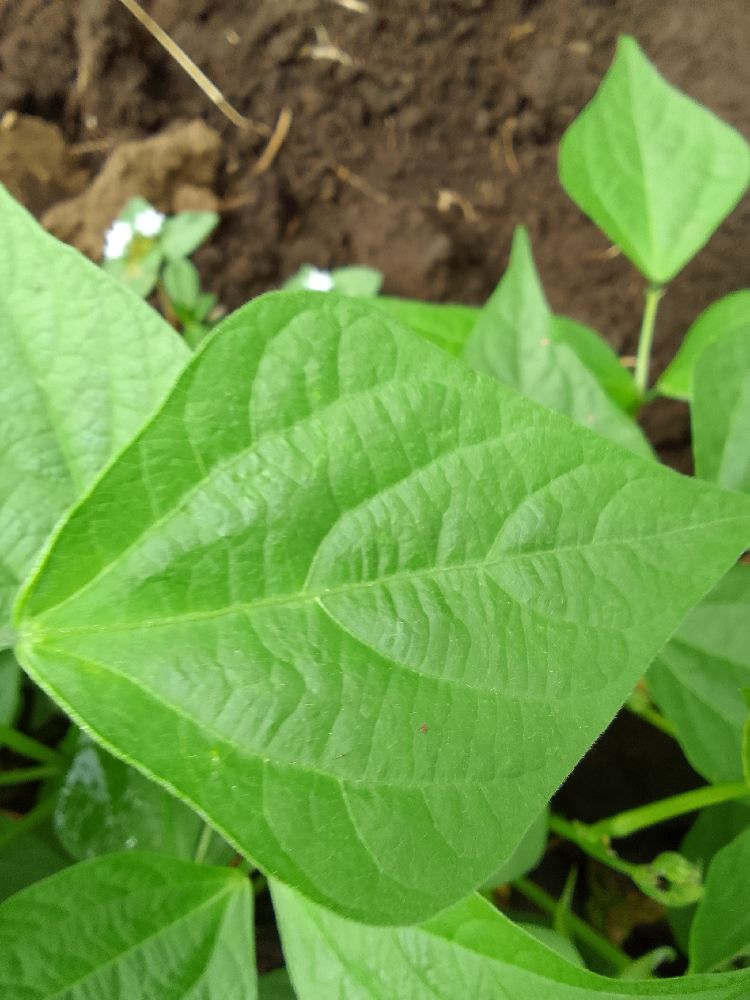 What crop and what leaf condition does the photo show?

common bean, healthy
